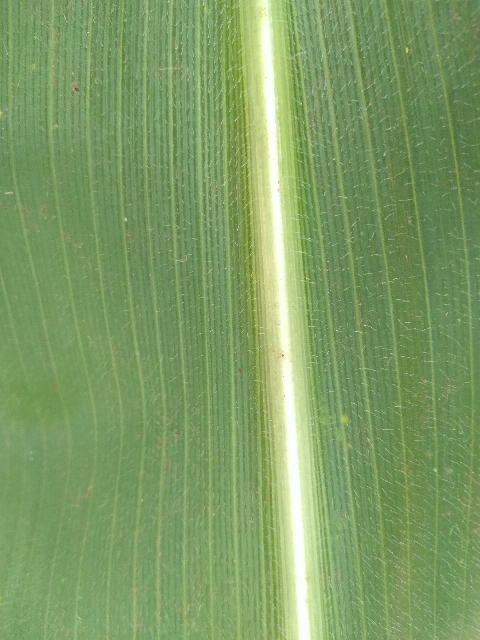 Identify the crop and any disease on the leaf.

maize, healthy
